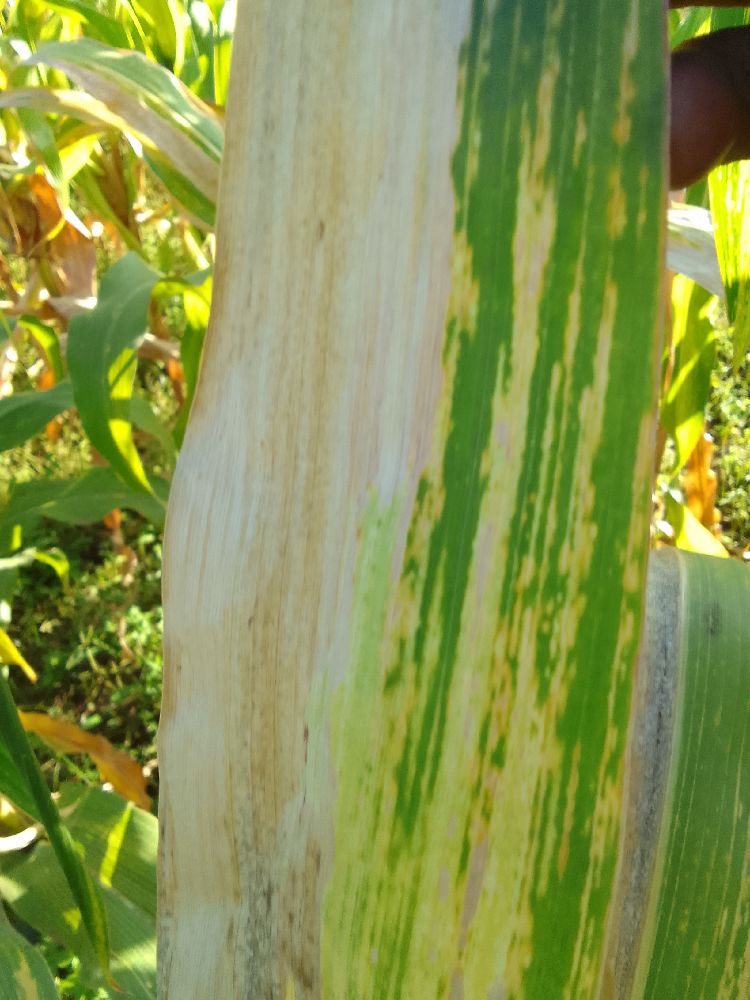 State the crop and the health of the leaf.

maize, maize lethal necrosis
